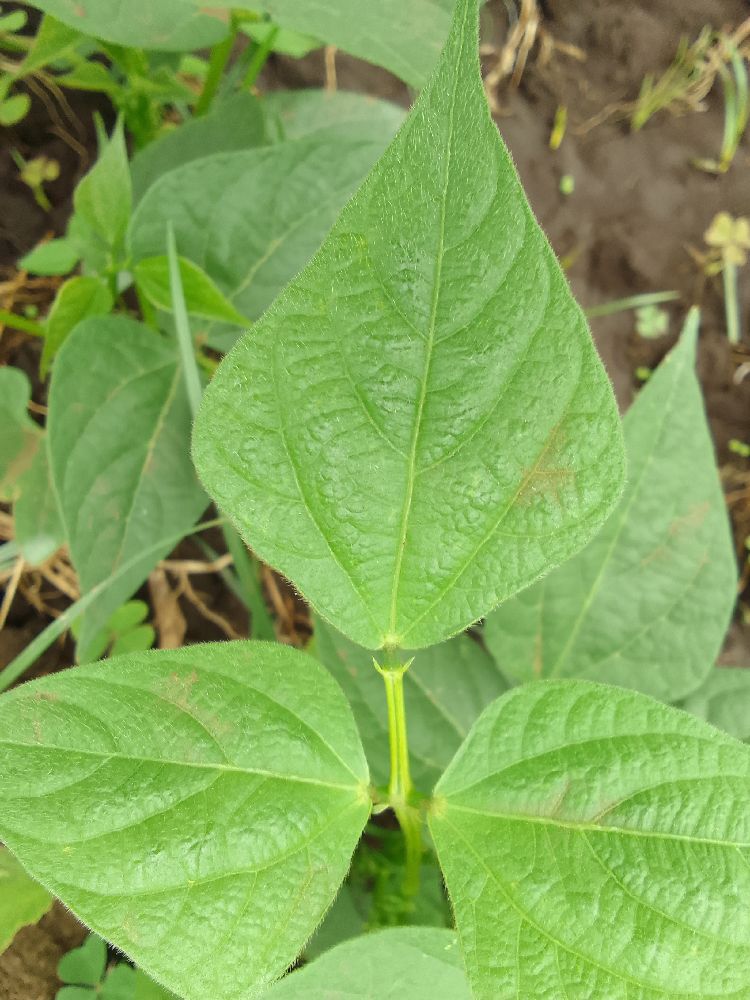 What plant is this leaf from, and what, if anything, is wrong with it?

common bean, healthy
